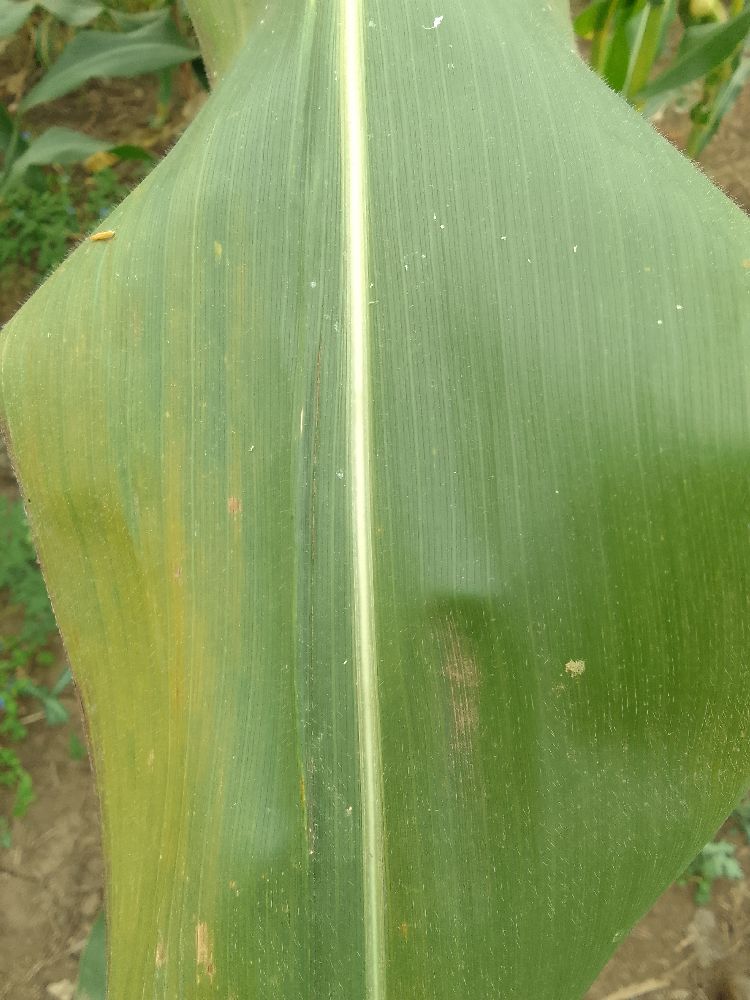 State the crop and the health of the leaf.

maize, healthy
